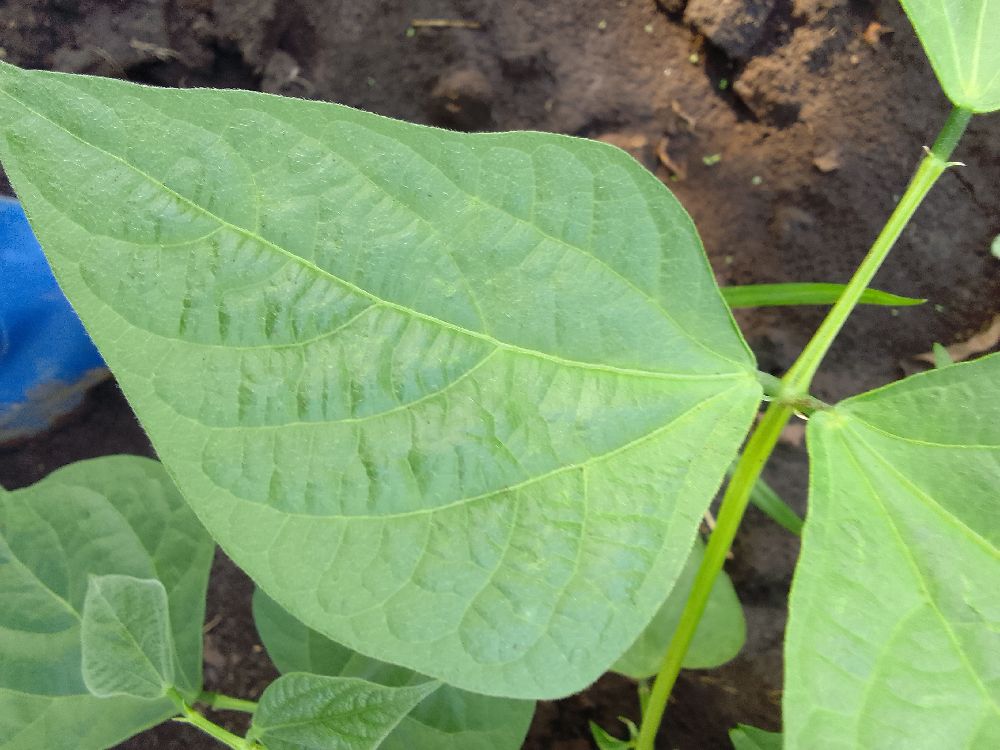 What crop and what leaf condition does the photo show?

common bean, healthy
